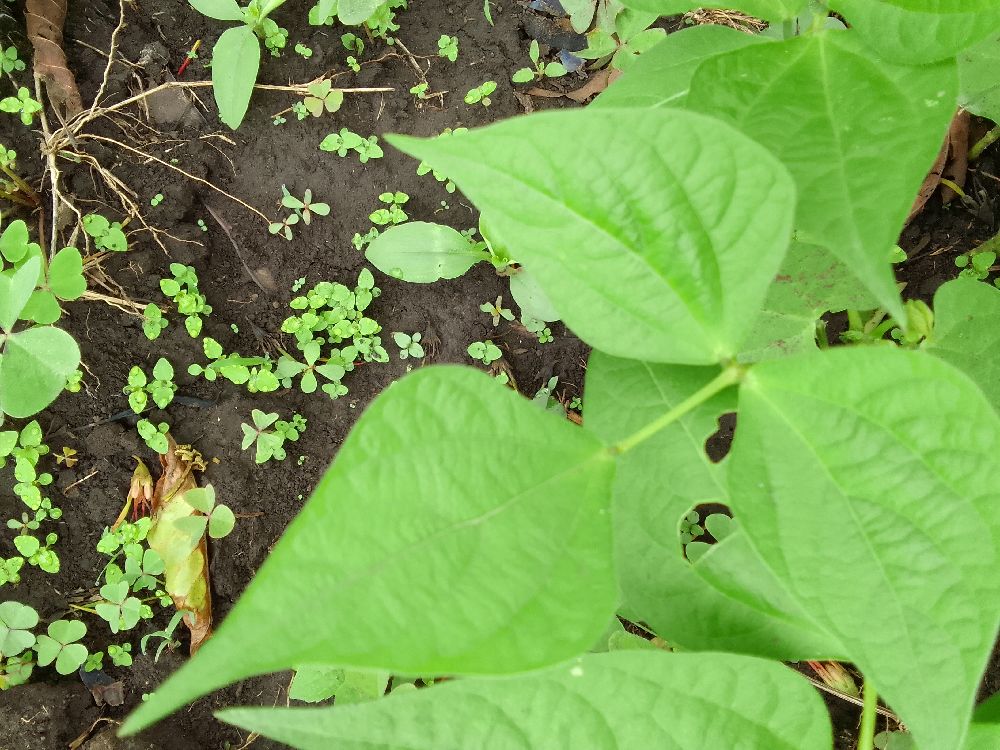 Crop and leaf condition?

common bean, healthy
